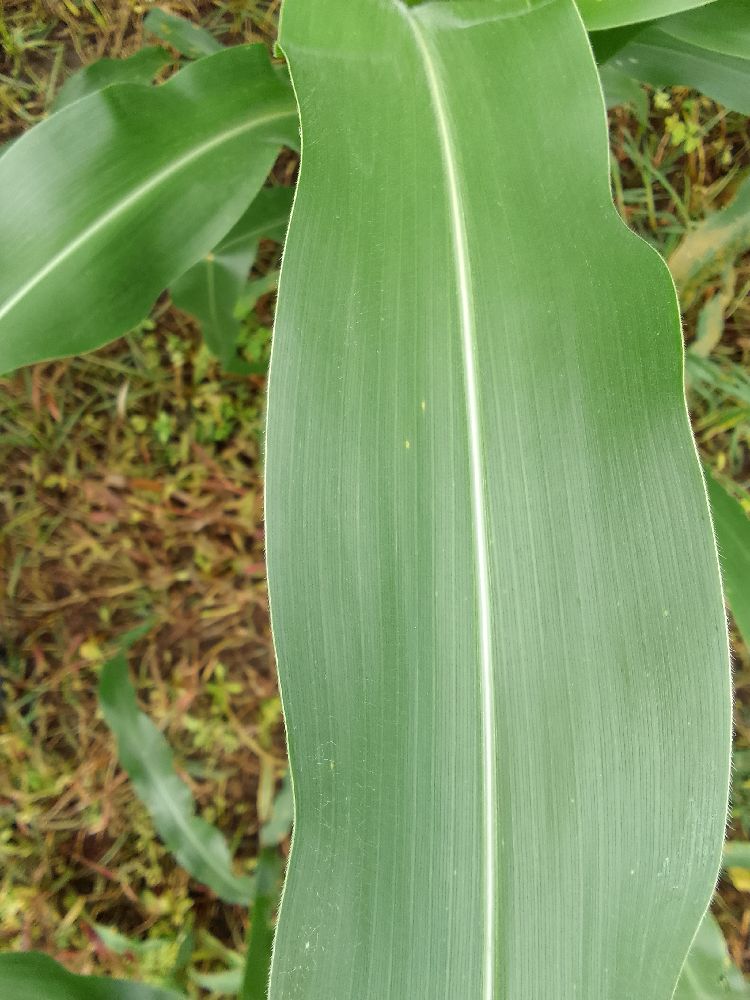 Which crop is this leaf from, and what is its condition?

maize, healthy
